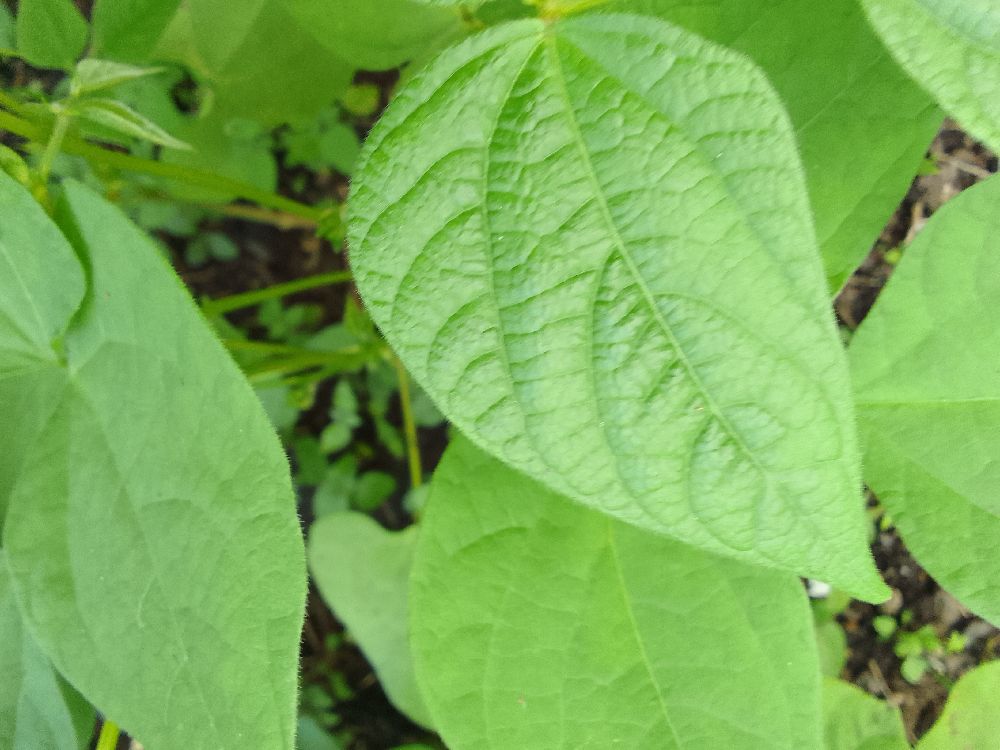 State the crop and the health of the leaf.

common bean, healthy
